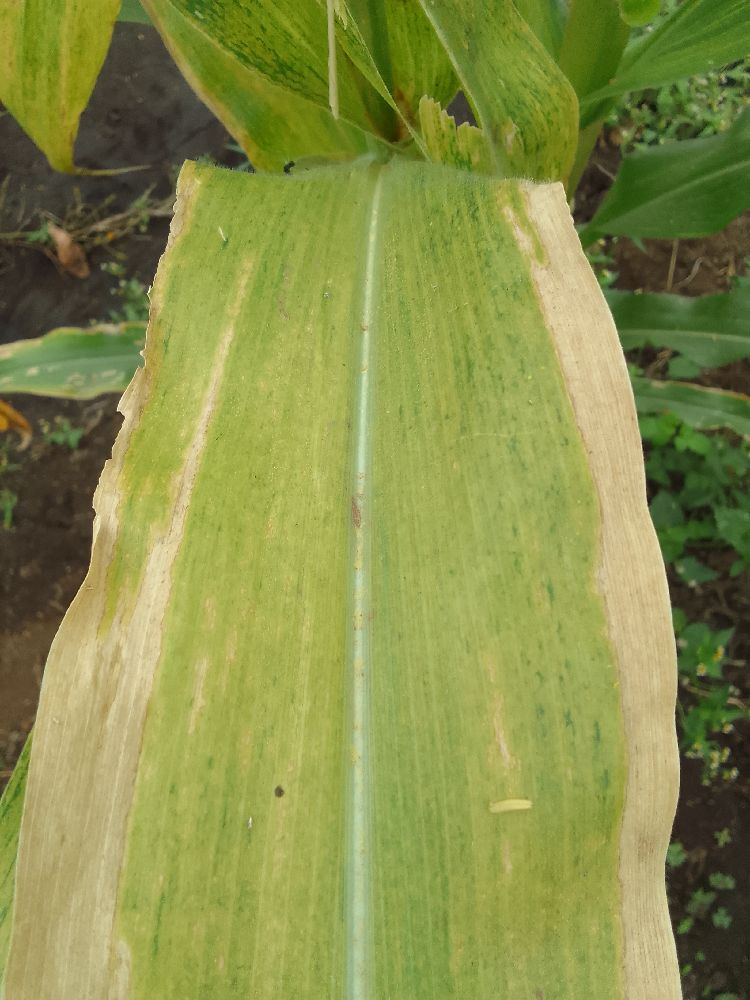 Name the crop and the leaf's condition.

maize, maize lethal necrosis
